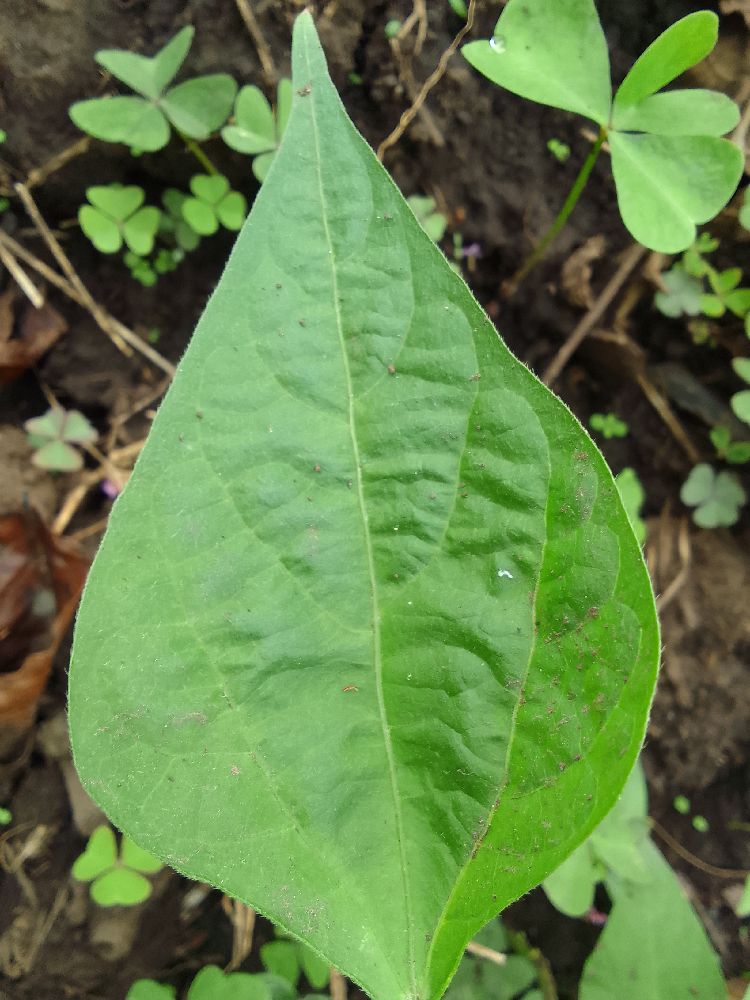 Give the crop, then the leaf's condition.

common bean, healthy
